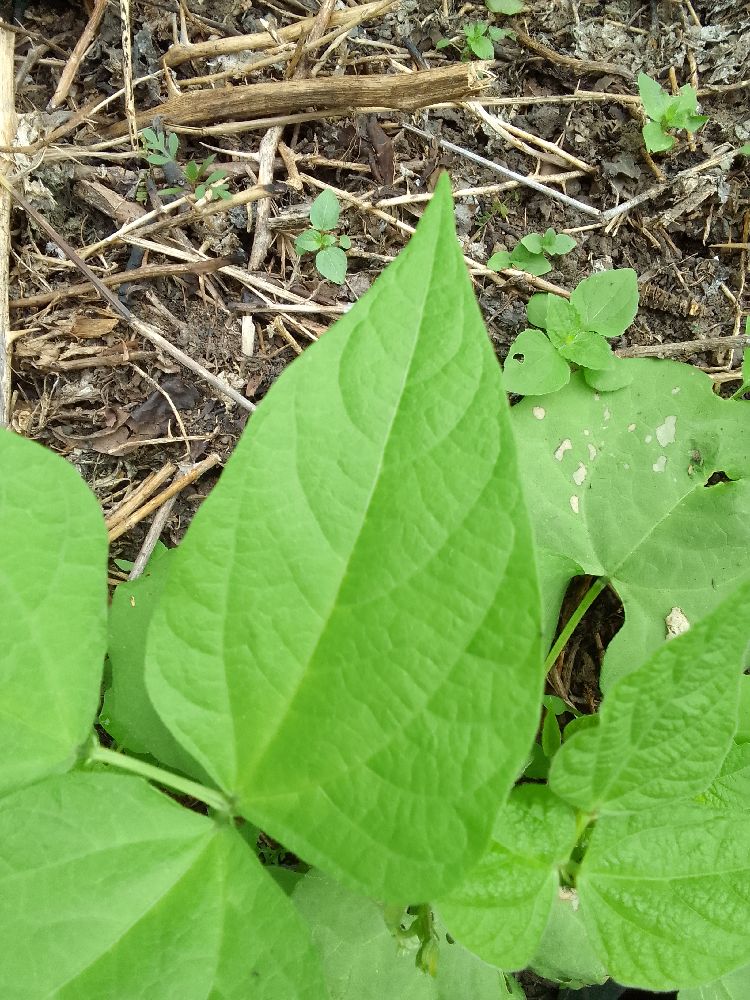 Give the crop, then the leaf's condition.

common bean, healthy
